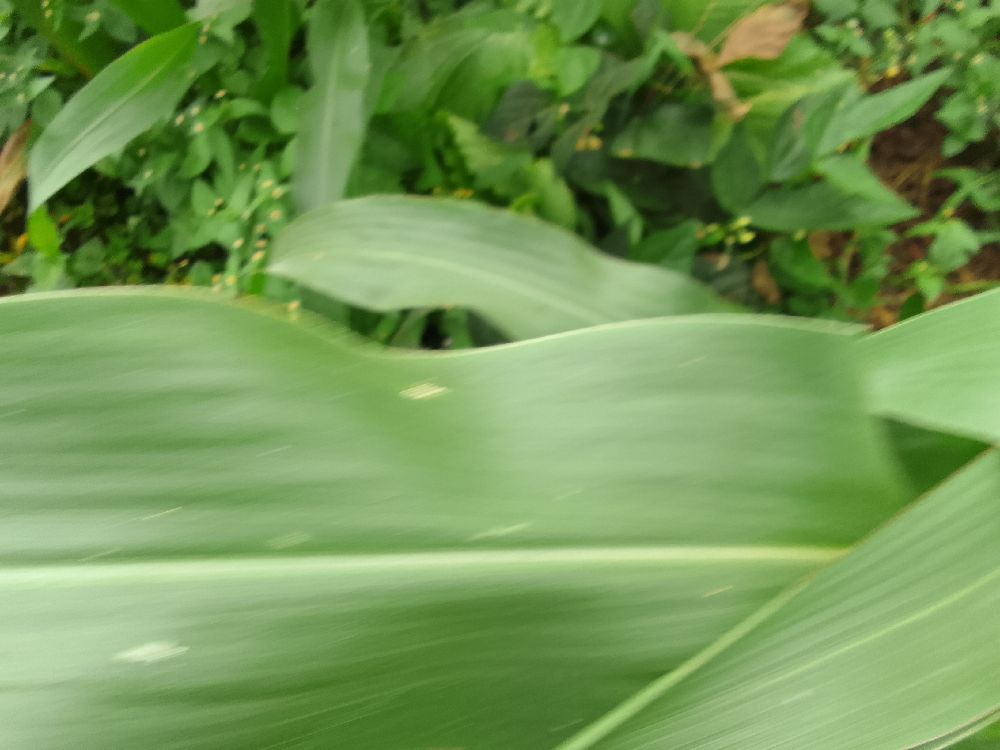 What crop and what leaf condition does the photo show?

maize, healthy
